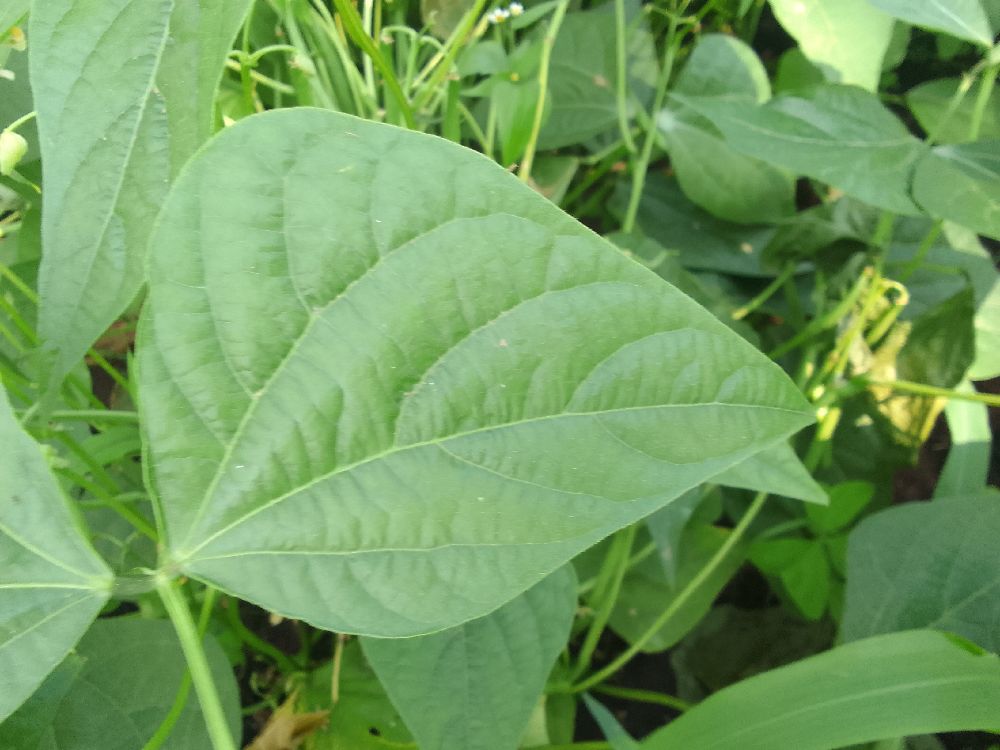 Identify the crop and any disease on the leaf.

common bean, healthy
